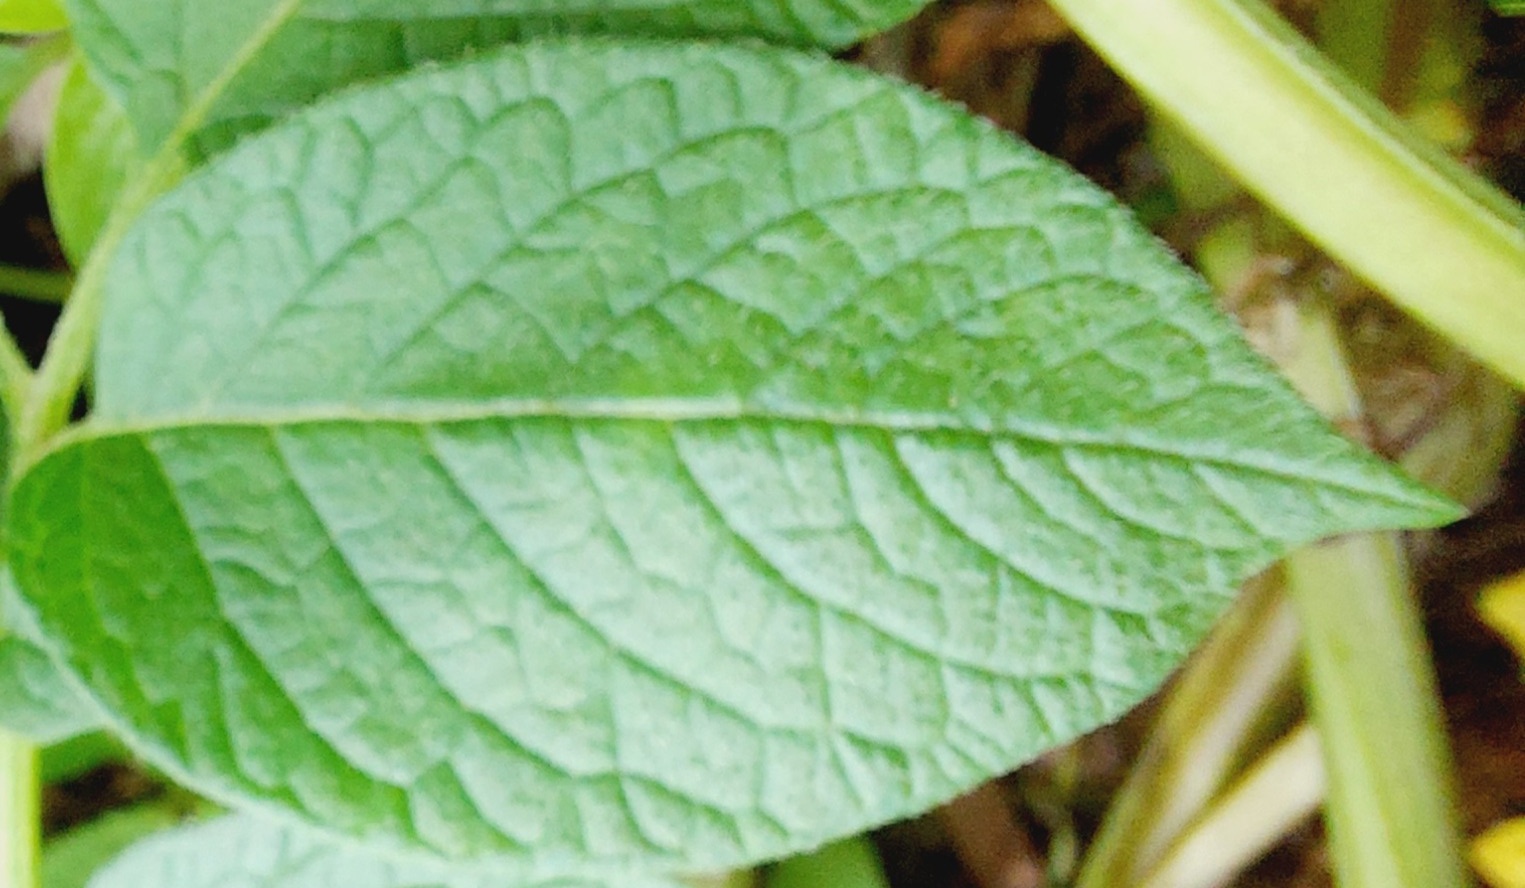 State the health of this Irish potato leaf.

healthy
